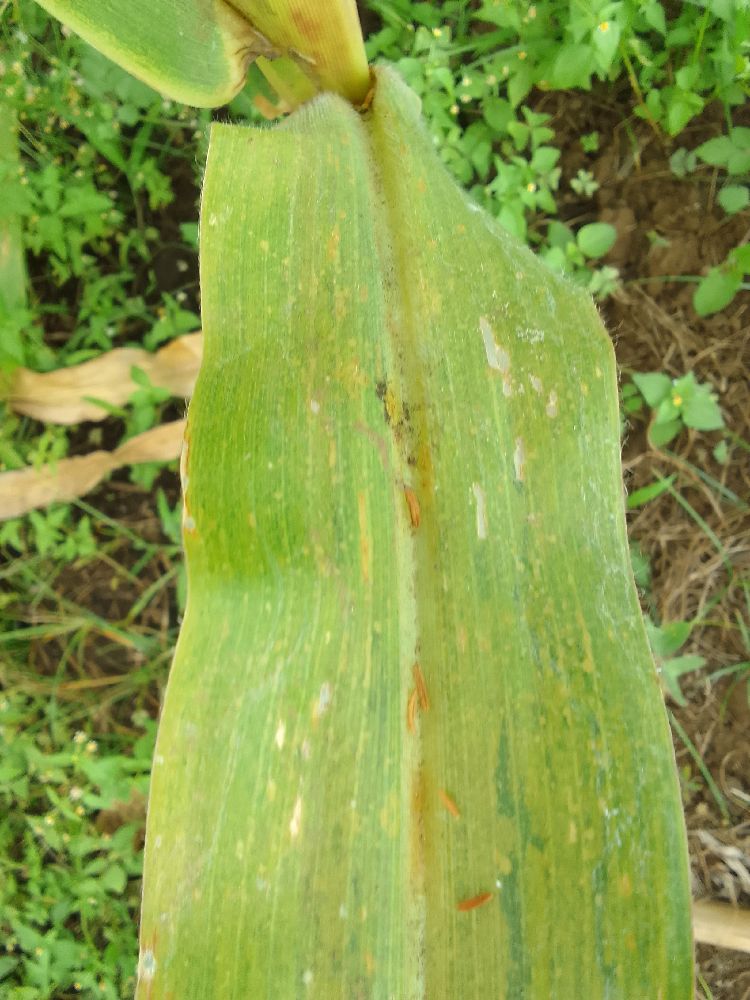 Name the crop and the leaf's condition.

maize, maize lethal necrosis
